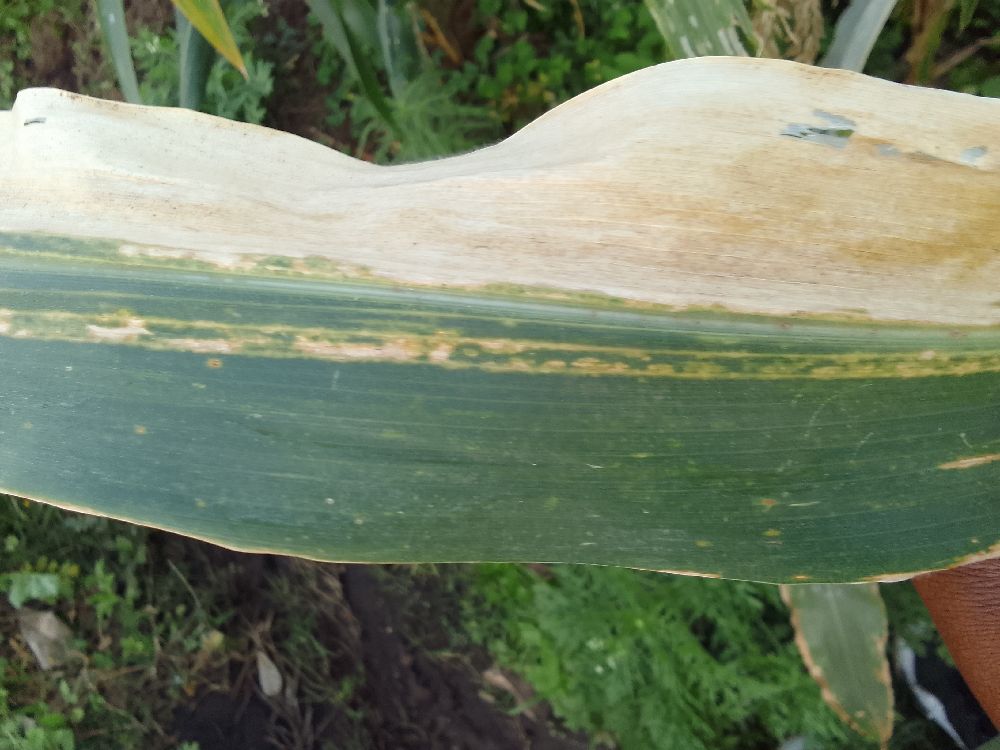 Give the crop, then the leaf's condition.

maize, maize lethal necrosis
